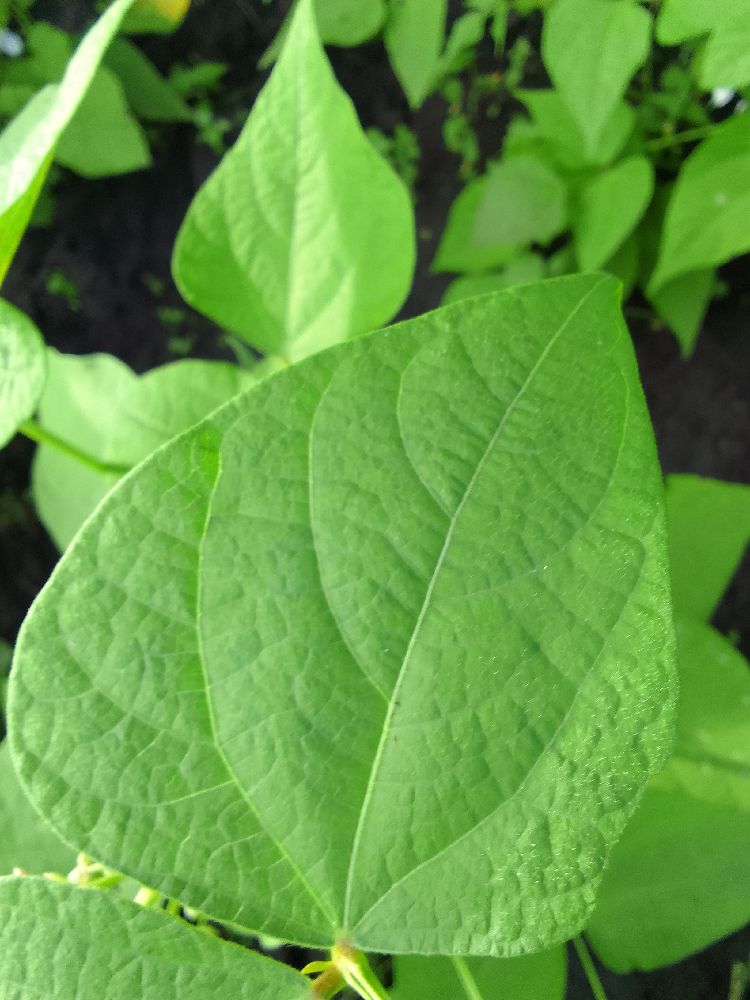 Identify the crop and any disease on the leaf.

common bean, healthy
